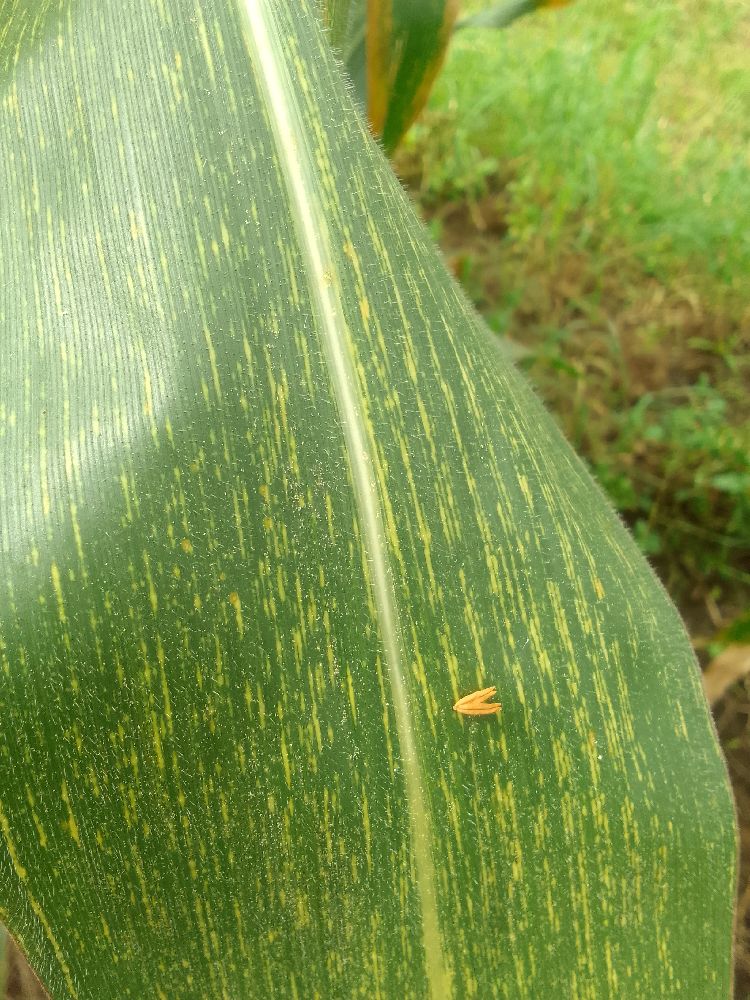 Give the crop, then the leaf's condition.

maize, maize streak virus
